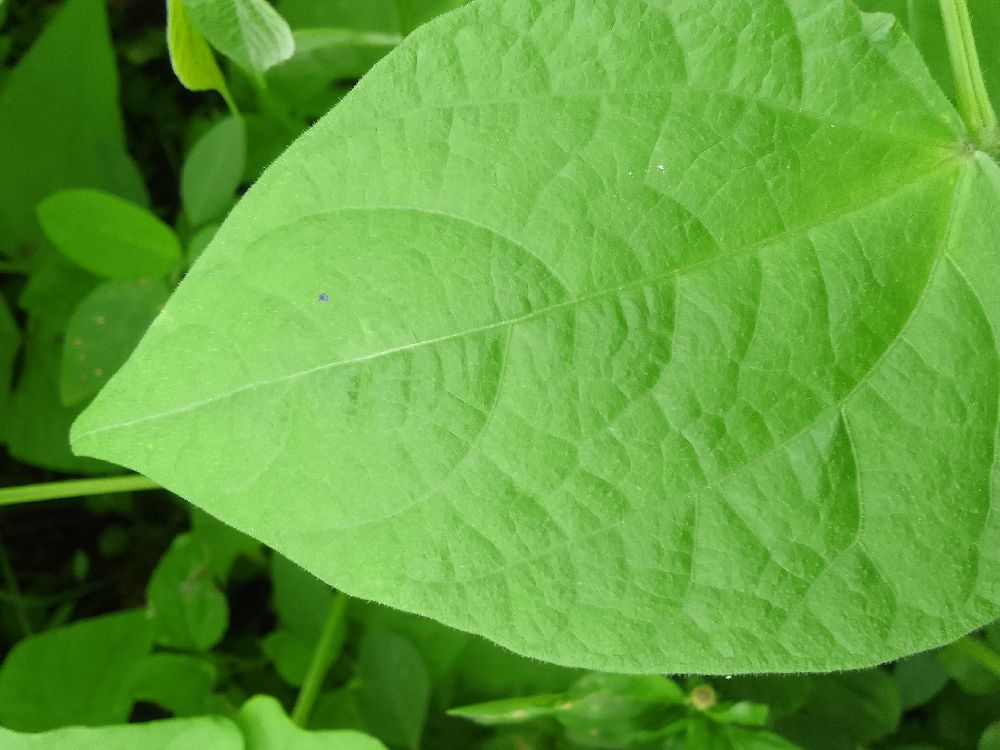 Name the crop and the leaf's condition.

common bean, healthy
